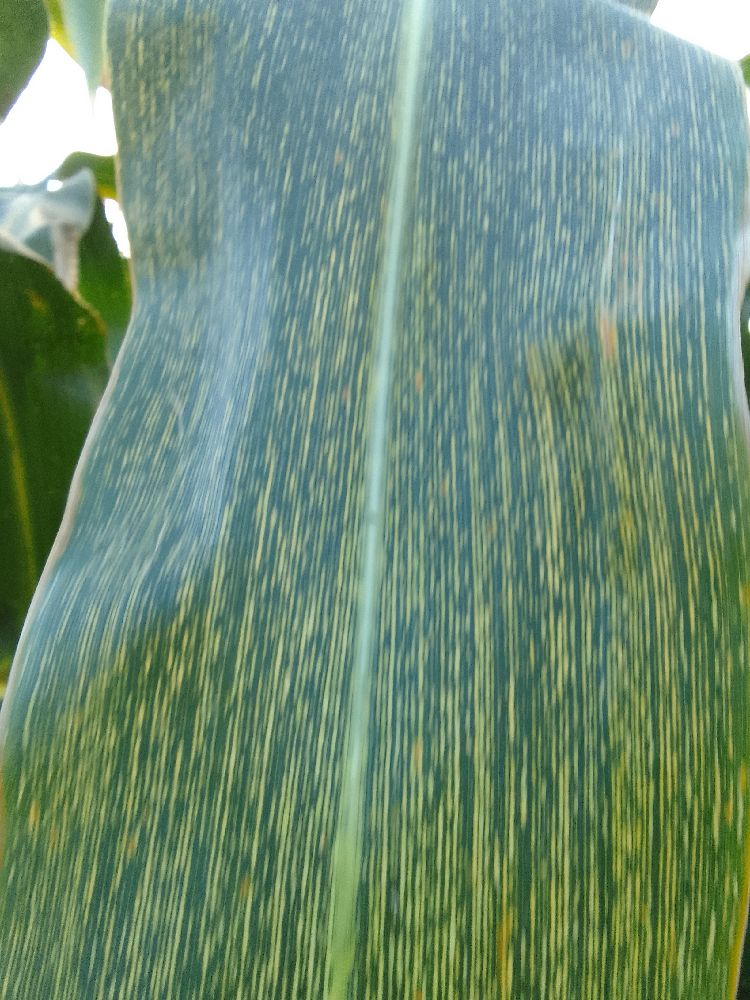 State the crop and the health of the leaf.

maize, maize streak virus
